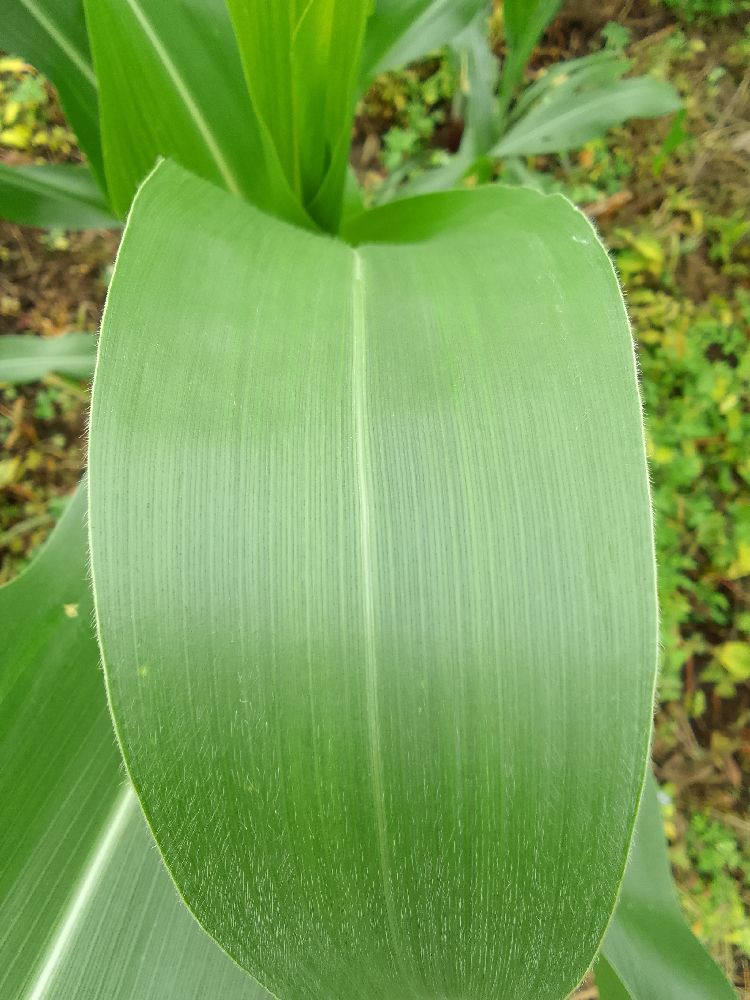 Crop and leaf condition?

maize, healthy
